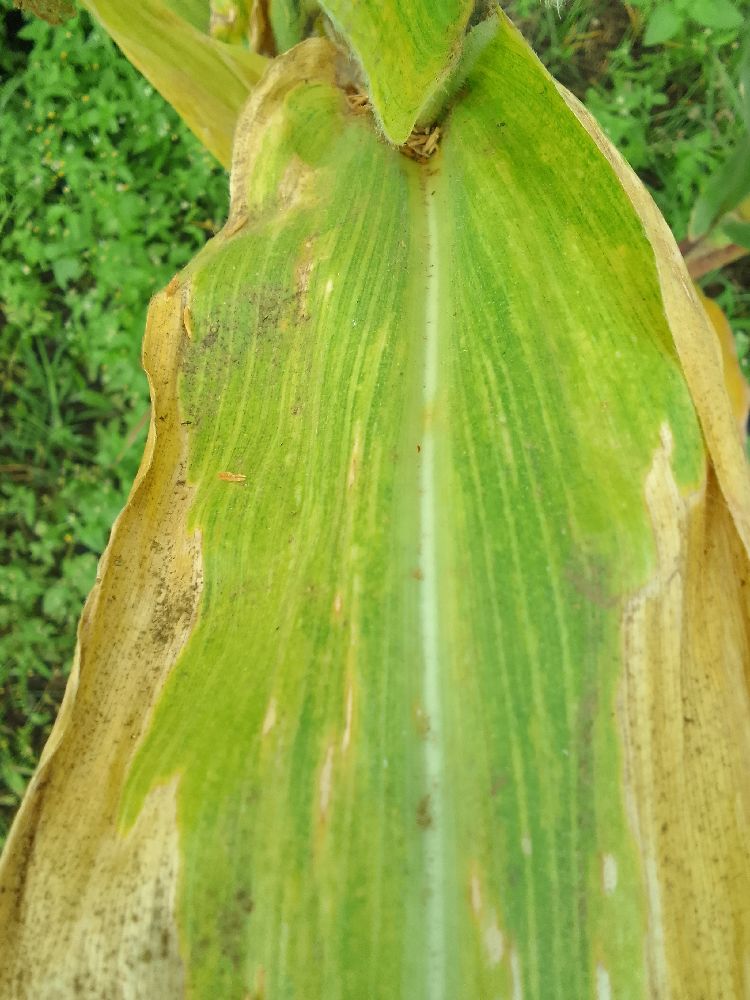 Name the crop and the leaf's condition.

maize, maize lethal necrosis
